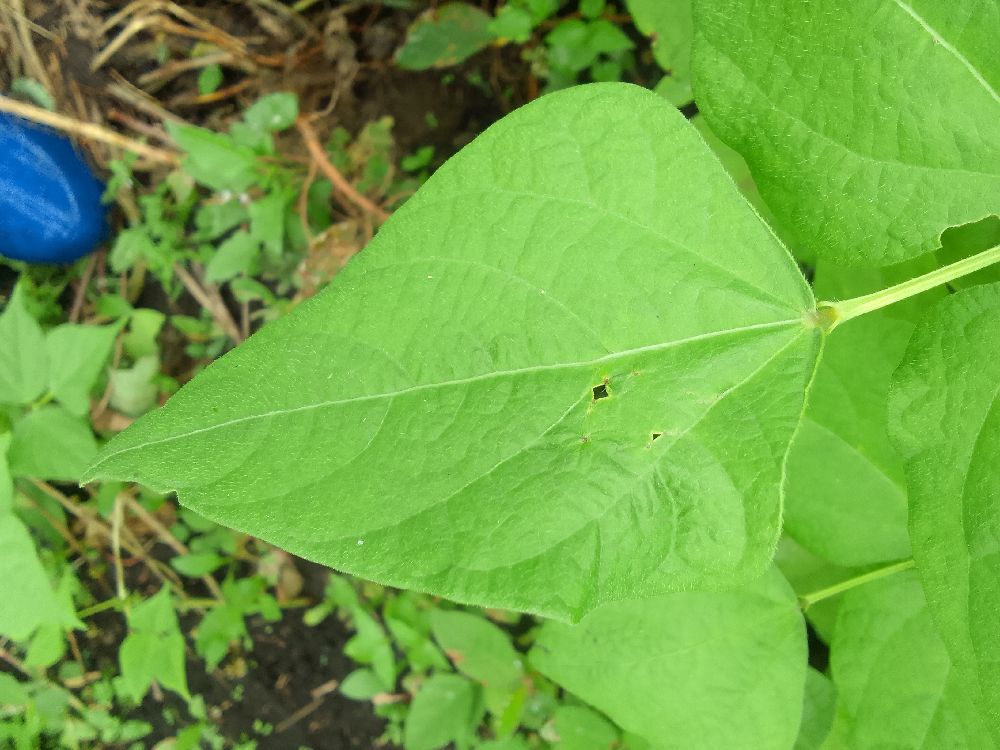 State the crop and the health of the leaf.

common bean, healthy
